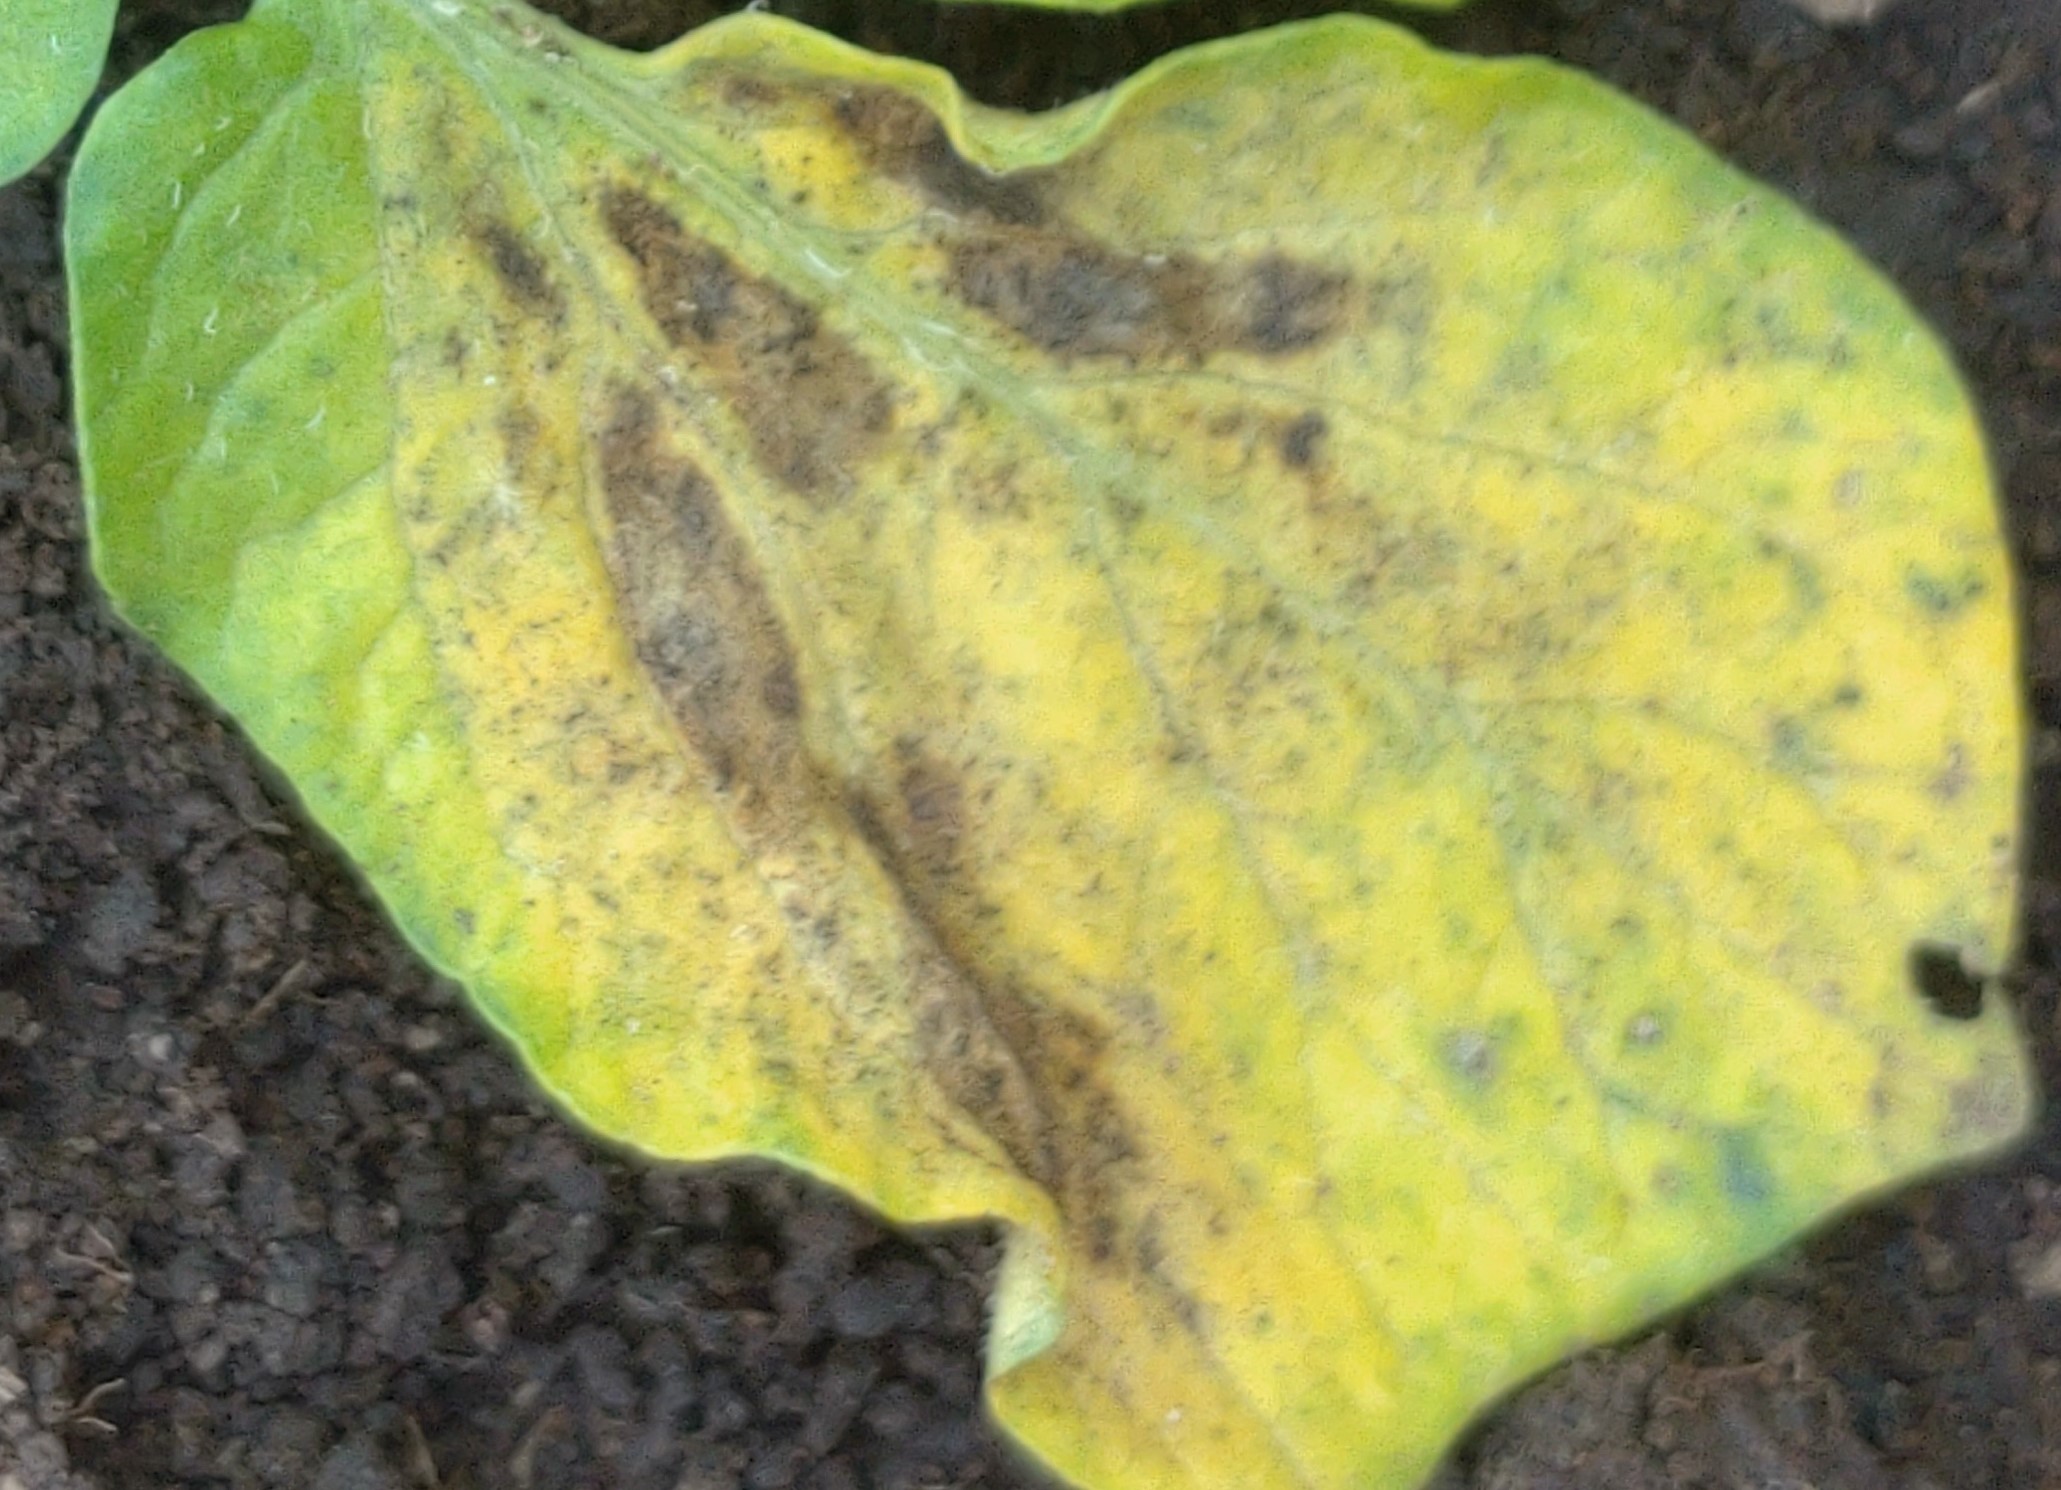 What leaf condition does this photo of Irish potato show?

late blight
